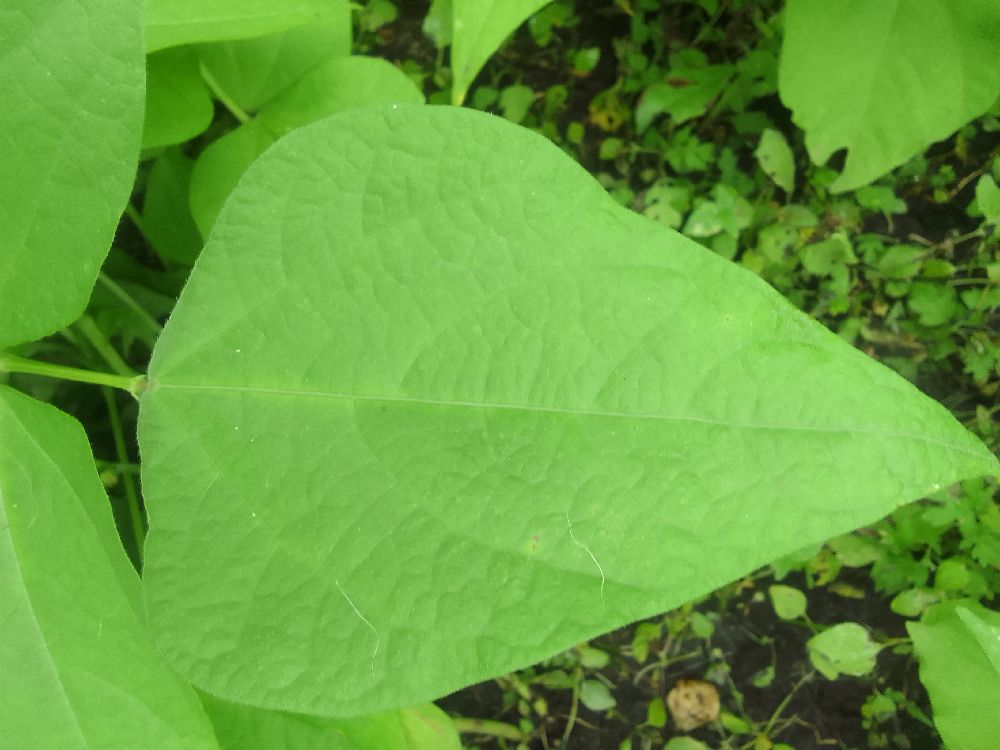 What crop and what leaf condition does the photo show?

common bean, healthy
